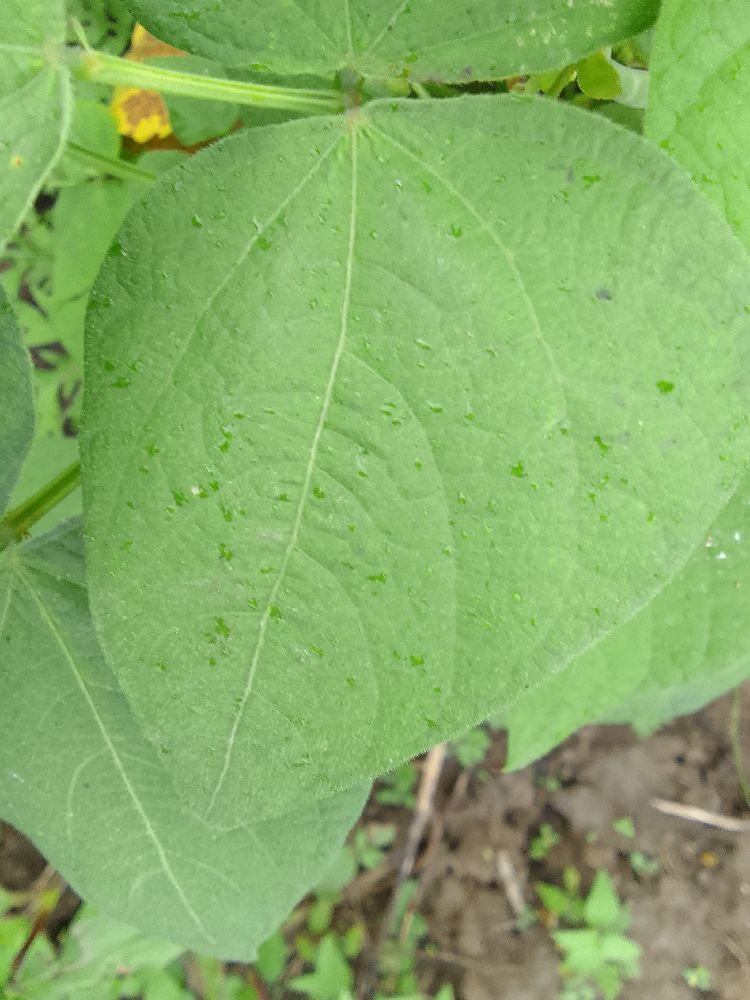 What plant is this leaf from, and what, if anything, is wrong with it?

common bean, healthy
